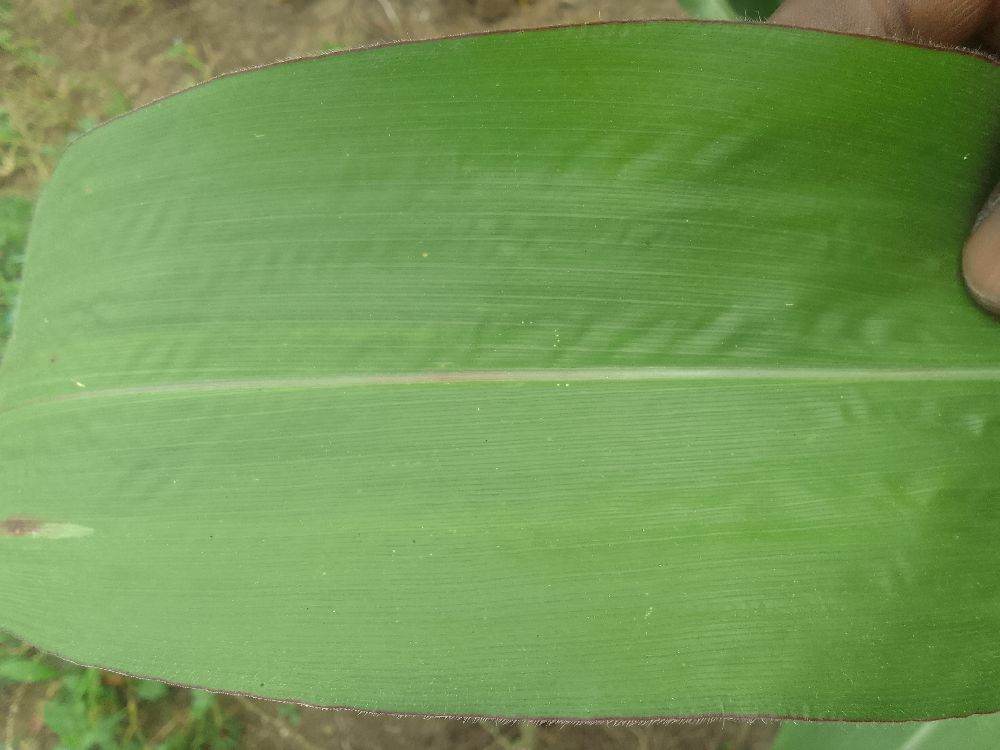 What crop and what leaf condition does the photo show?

maize, healthy
